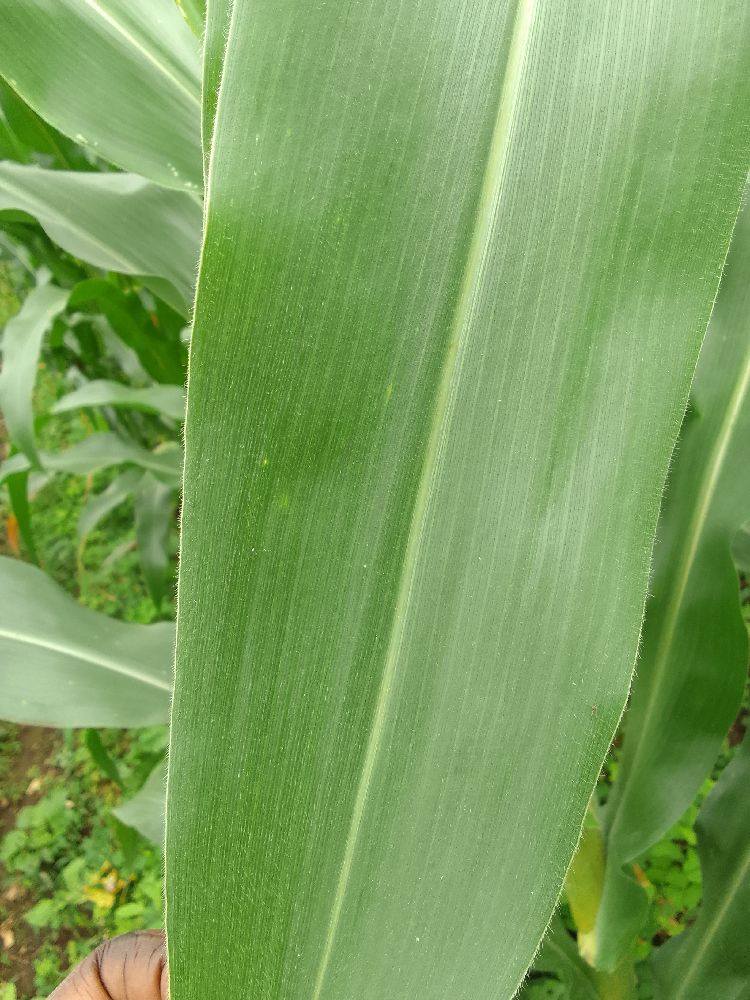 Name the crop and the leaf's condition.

maize, healthy
